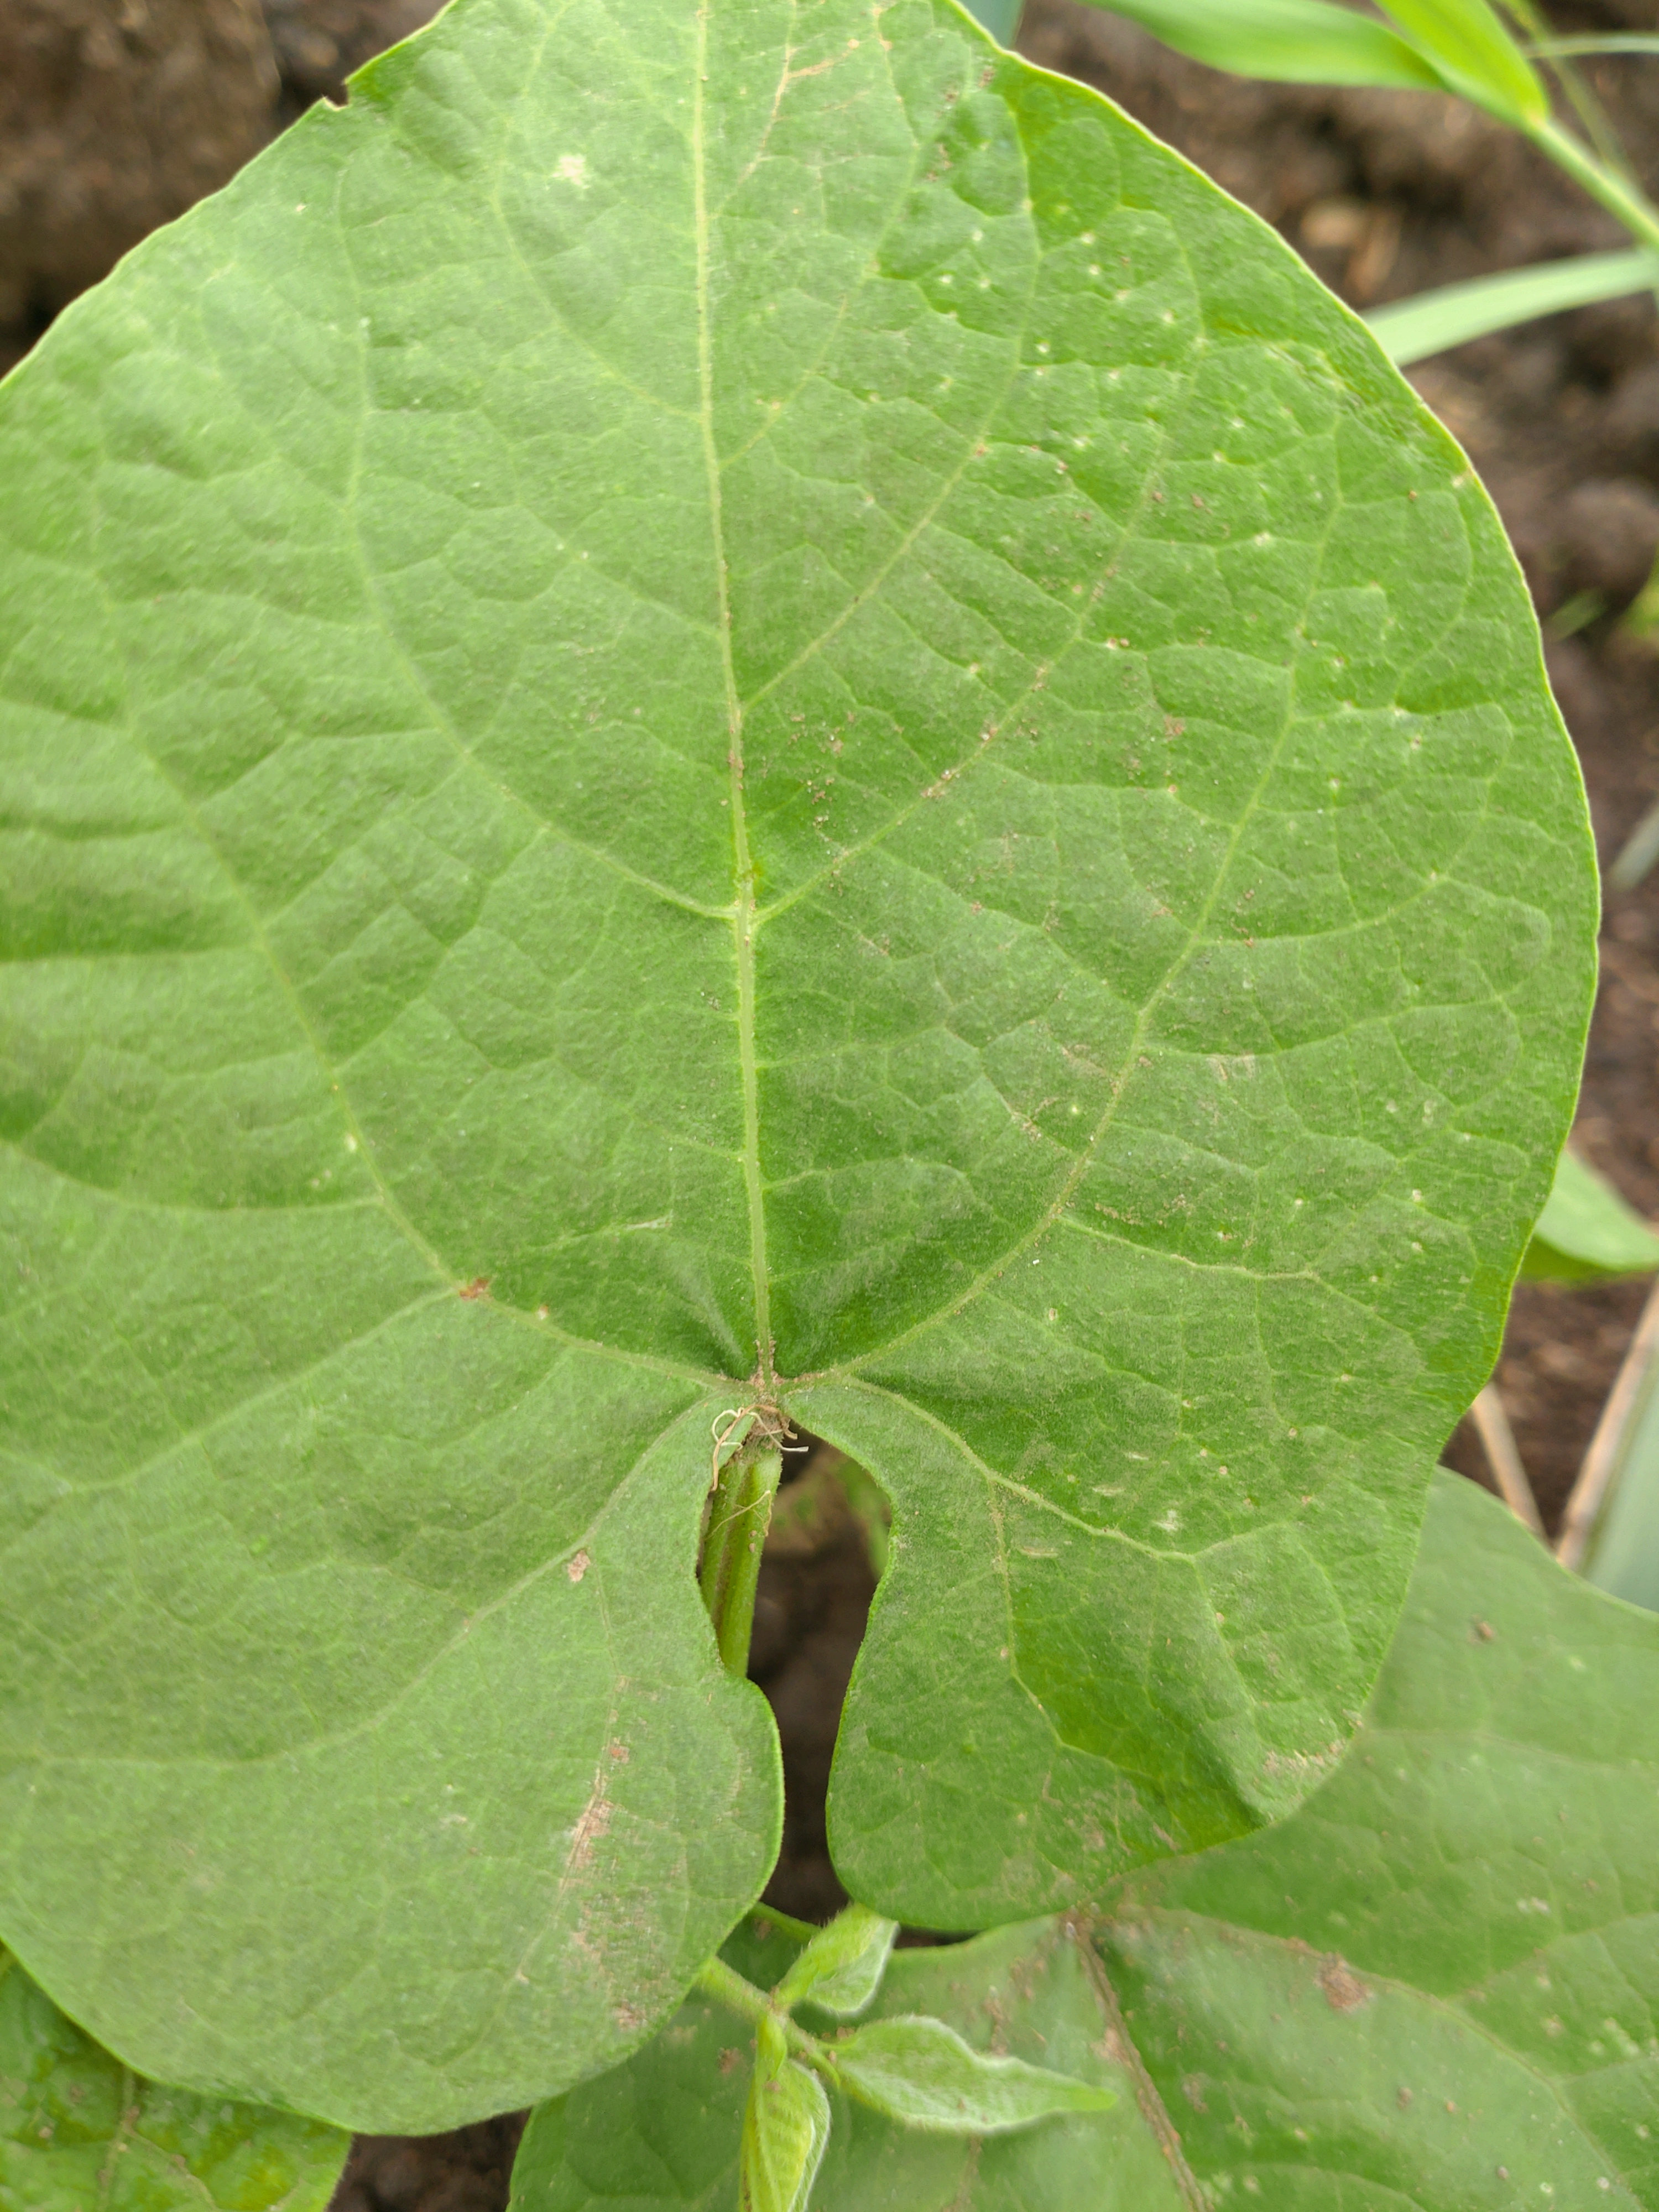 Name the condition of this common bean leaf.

healthy
